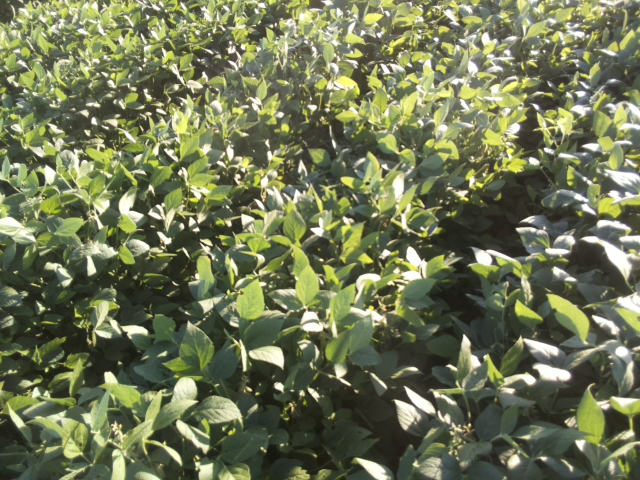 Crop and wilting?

soybean, slight leaflet or petiole turgor loss in upper canopy
